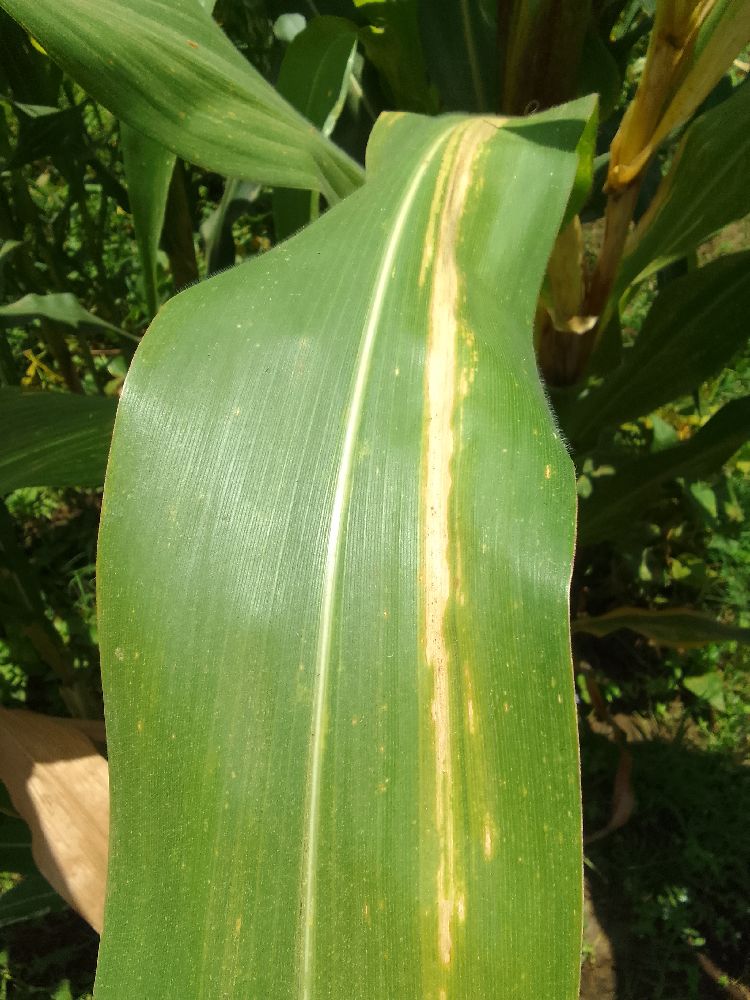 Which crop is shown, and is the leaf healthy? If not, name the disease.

maize, maize lethal necrosis
